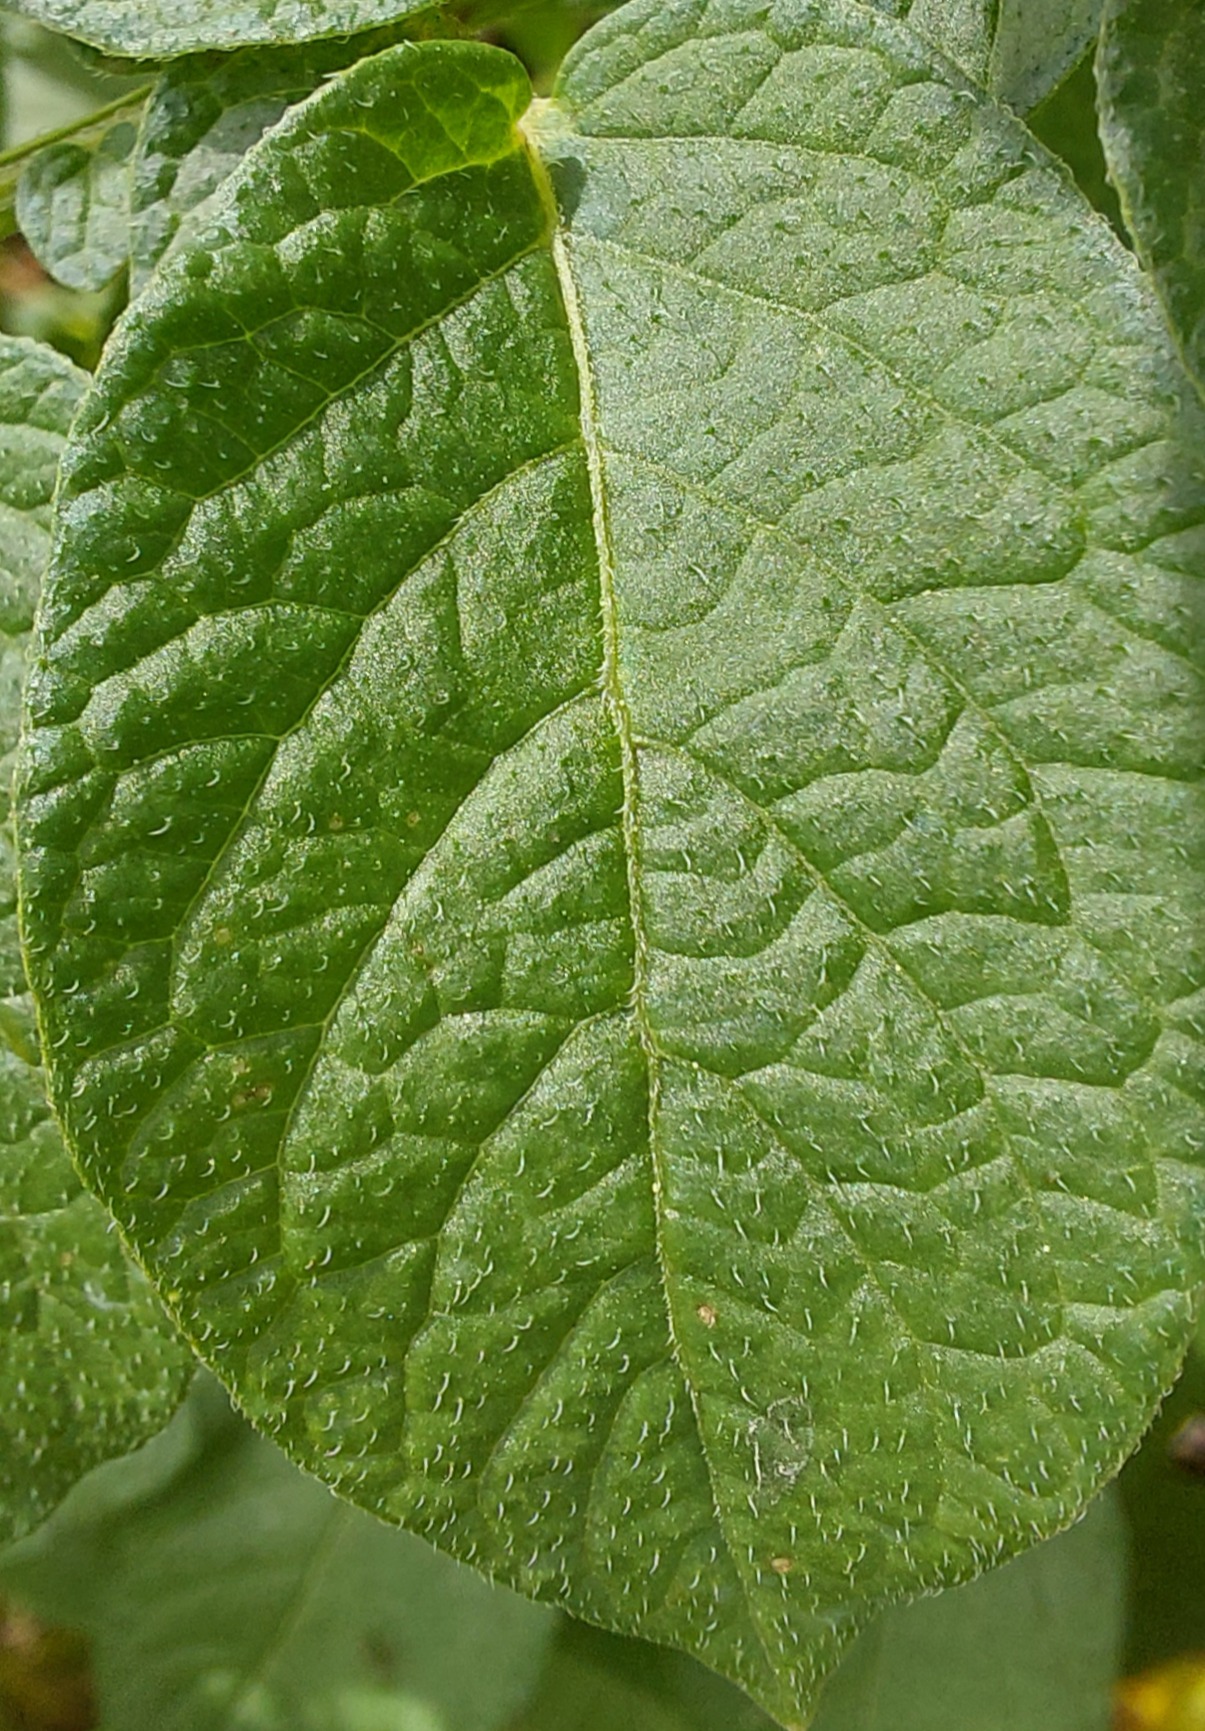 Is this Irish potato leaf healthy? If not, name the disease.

healthy
